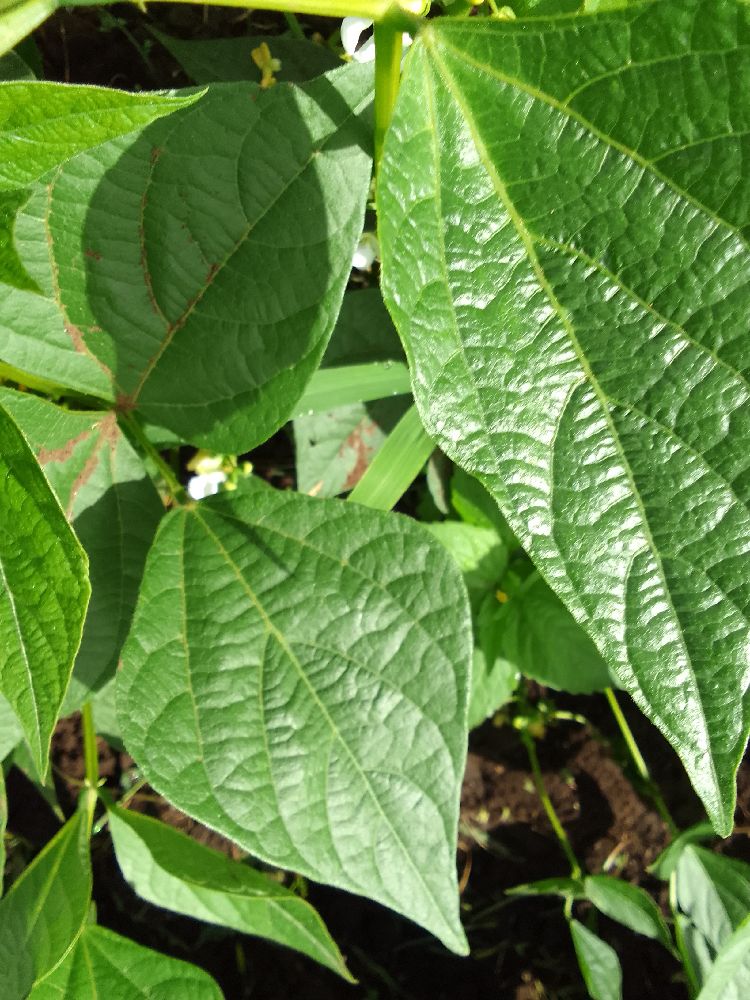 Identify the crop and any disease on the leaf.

common bean, healthy
